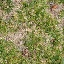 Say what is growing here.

grass
